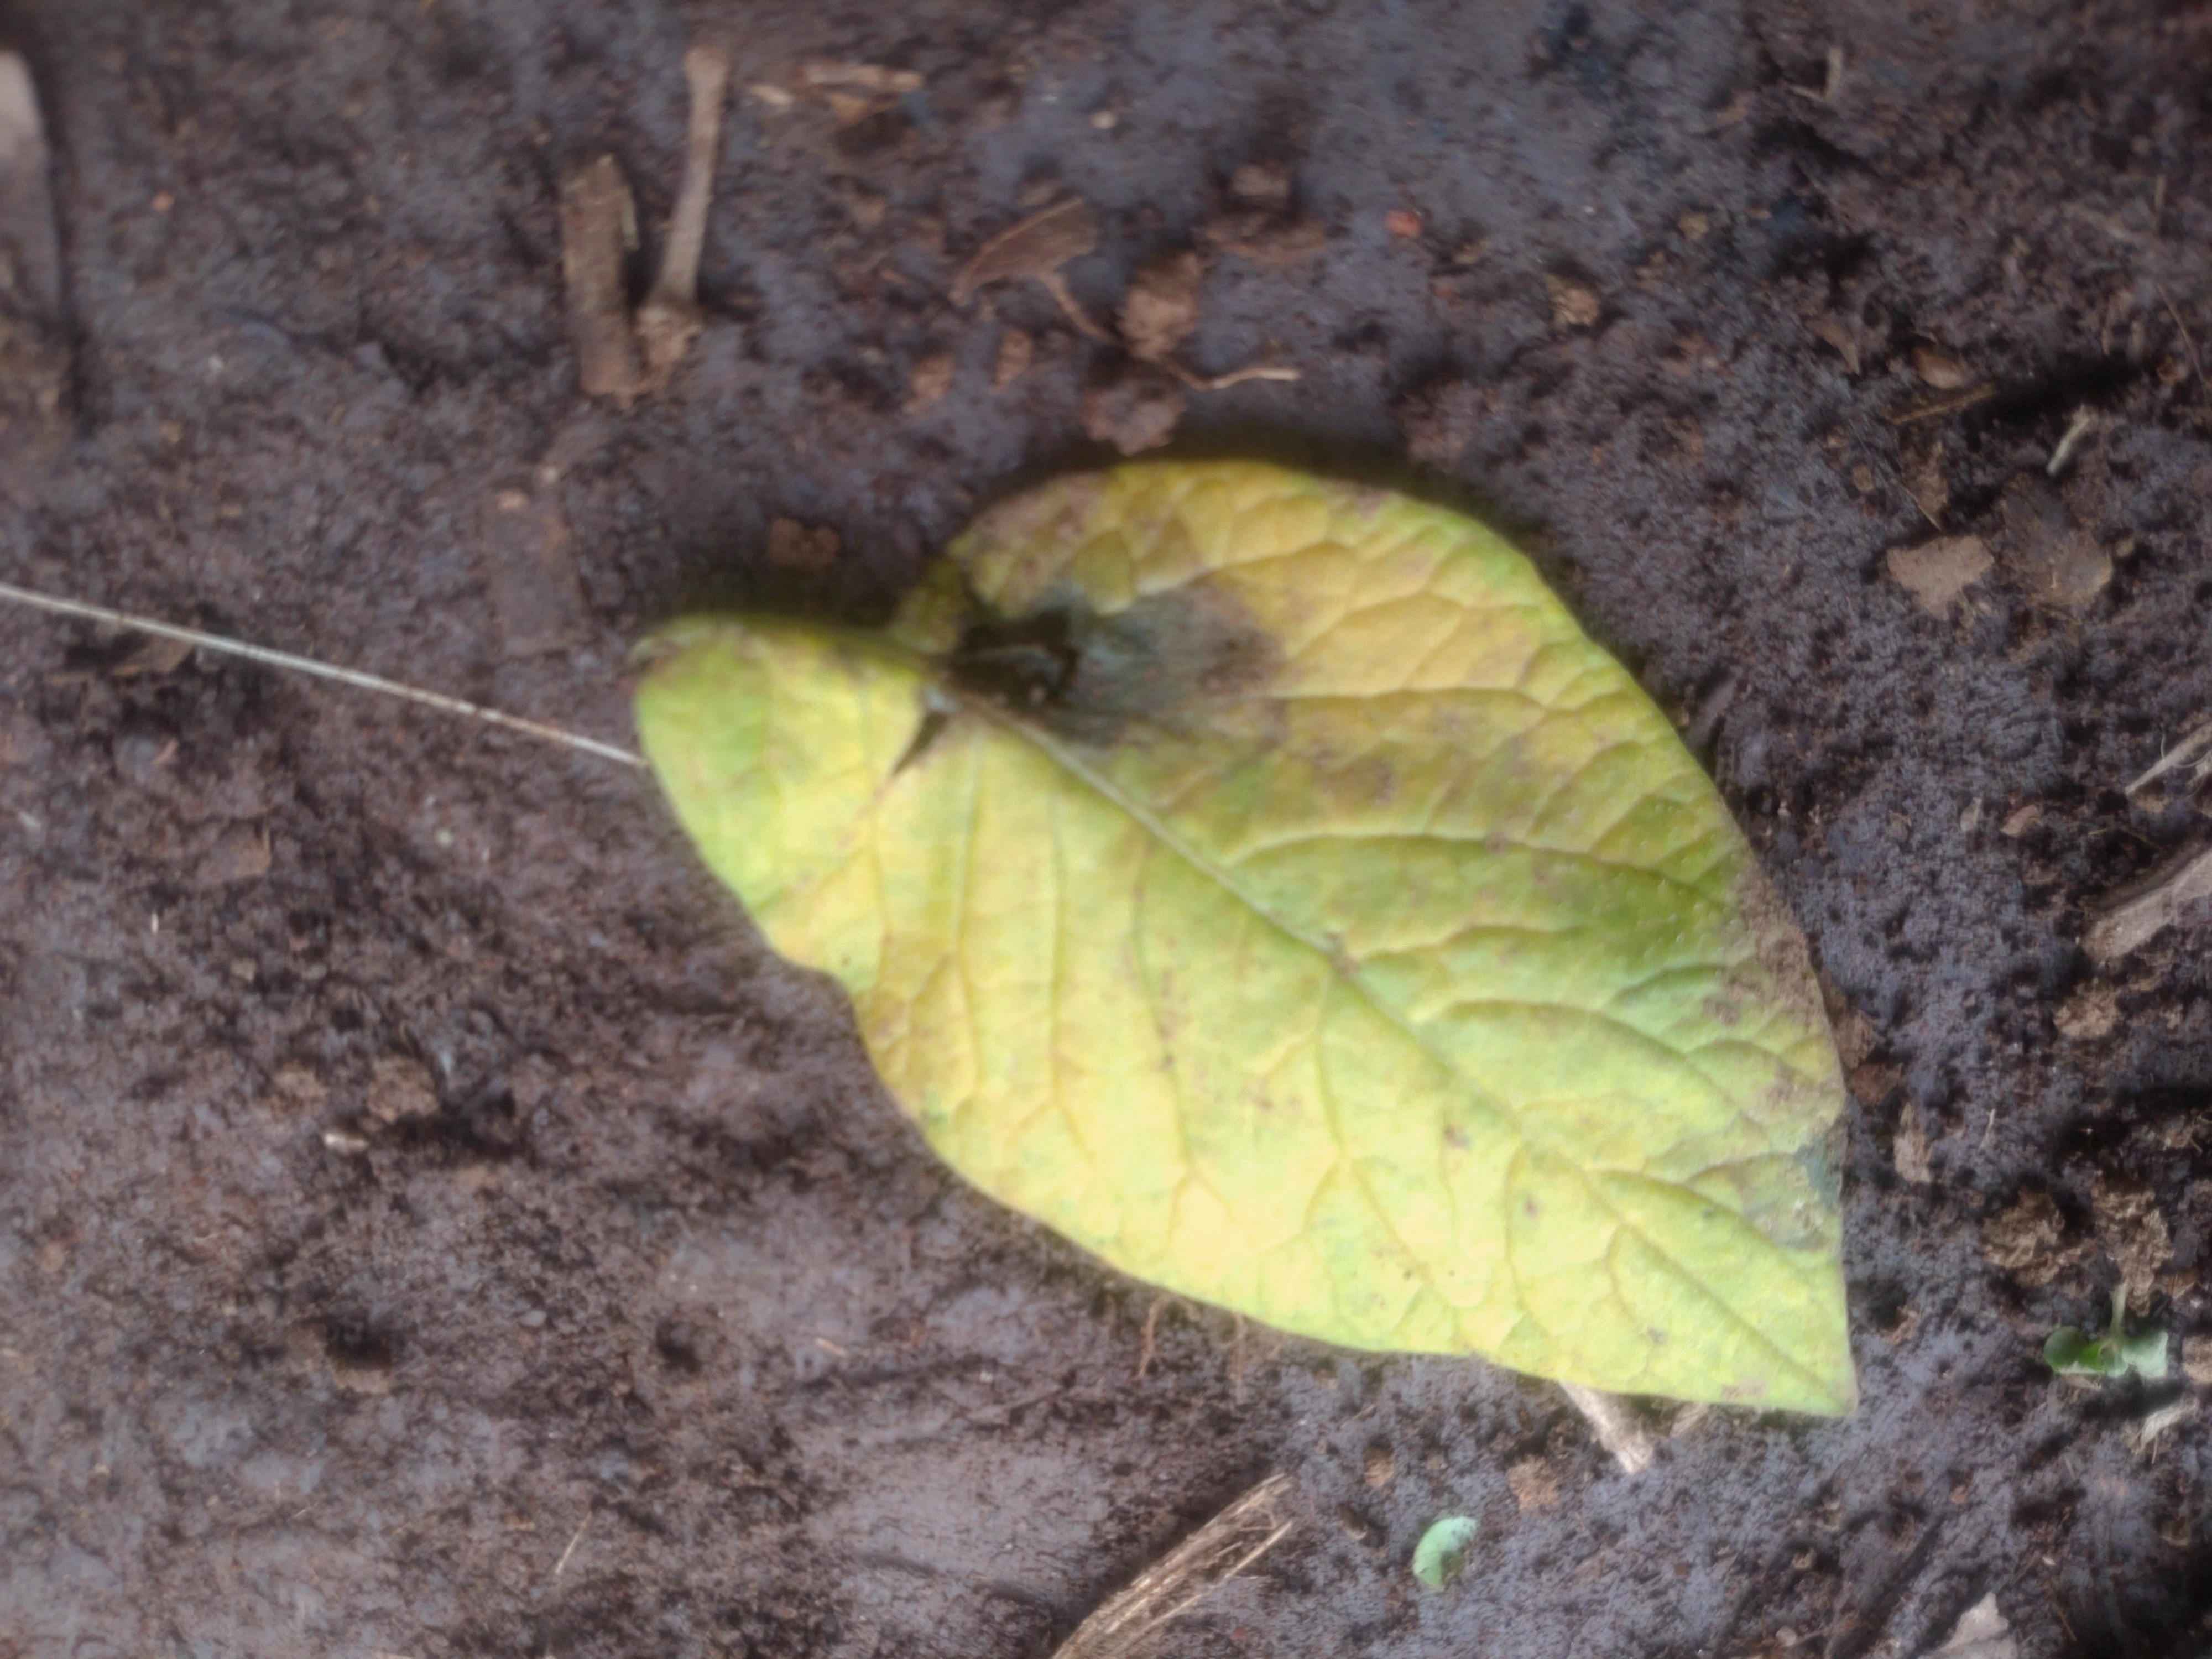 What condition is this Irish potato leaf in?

late blight
